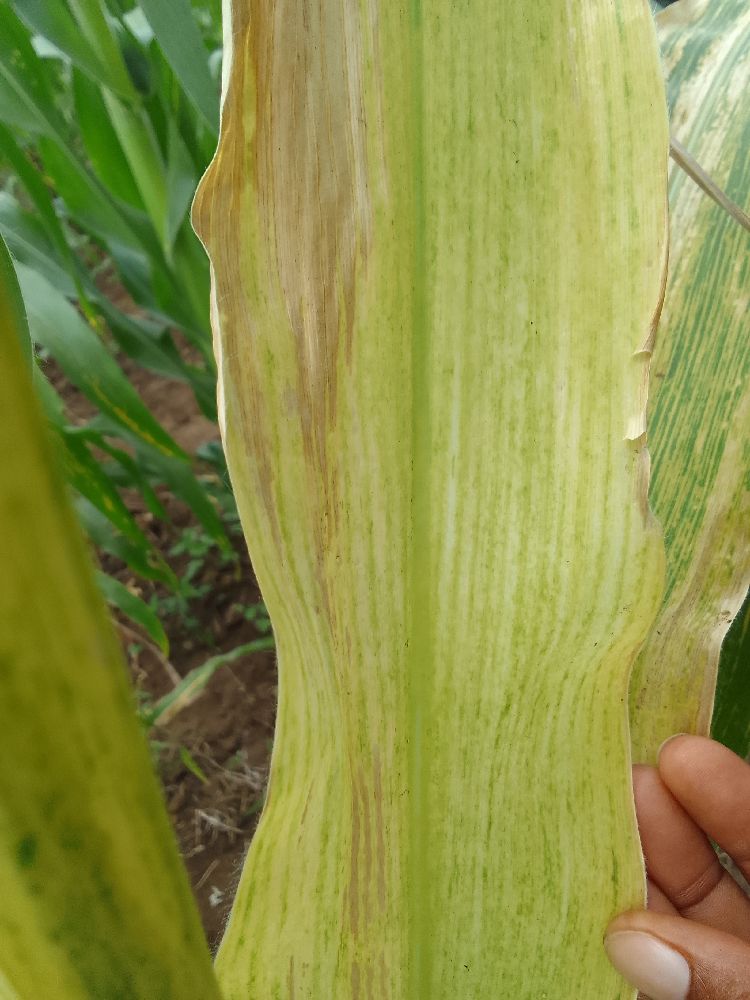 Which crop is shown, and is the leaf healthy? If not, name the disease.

maize, maize lethal necrosis
